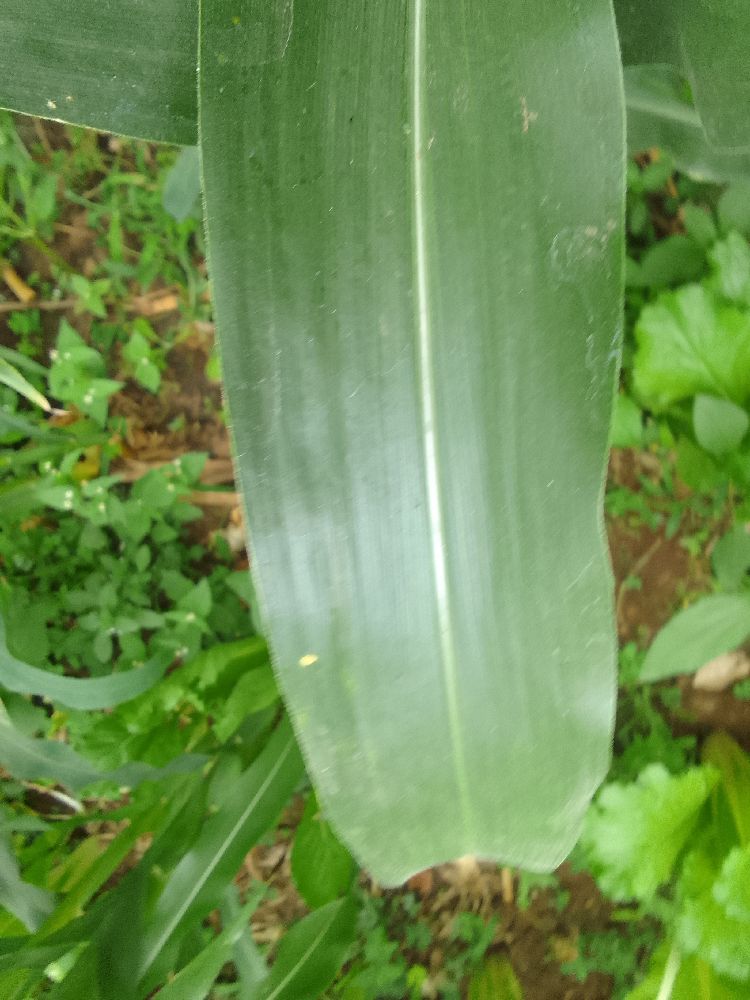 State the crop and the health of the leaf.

maize, healthy
